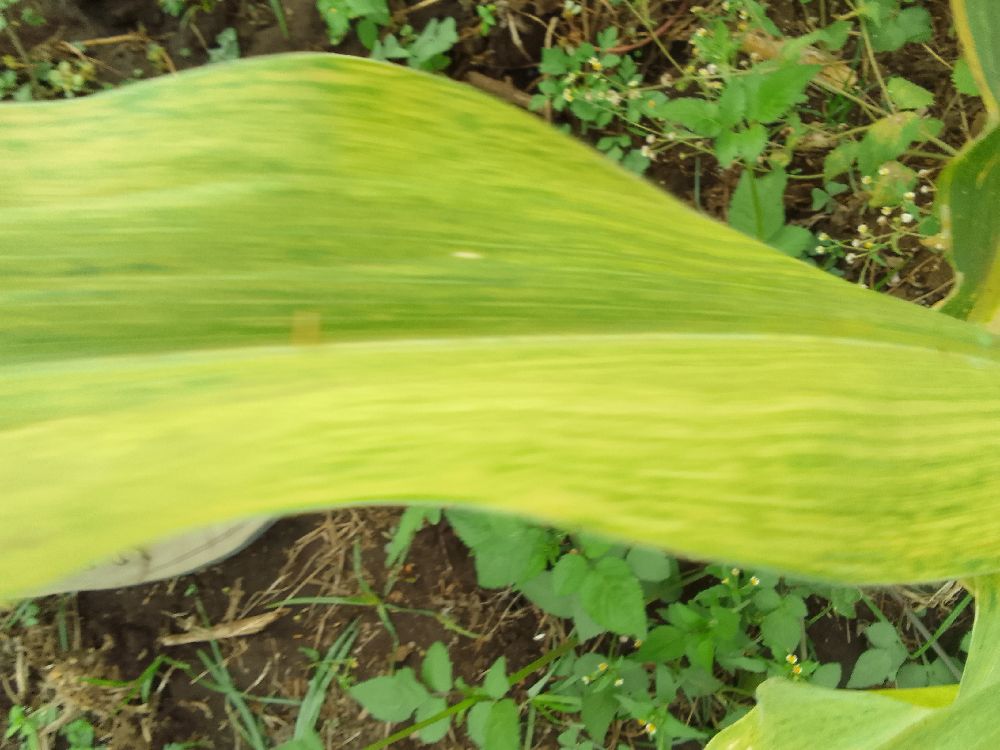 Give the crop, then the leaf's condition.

maize, maize lethal necrosis
